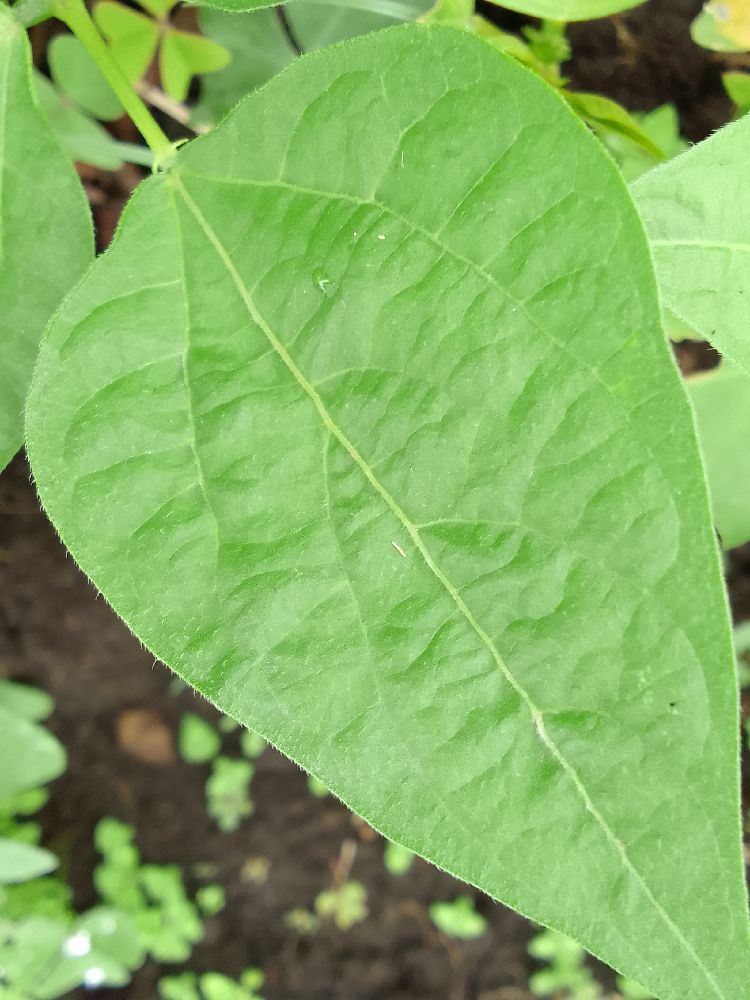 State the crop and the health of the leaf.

common bean, healthy
